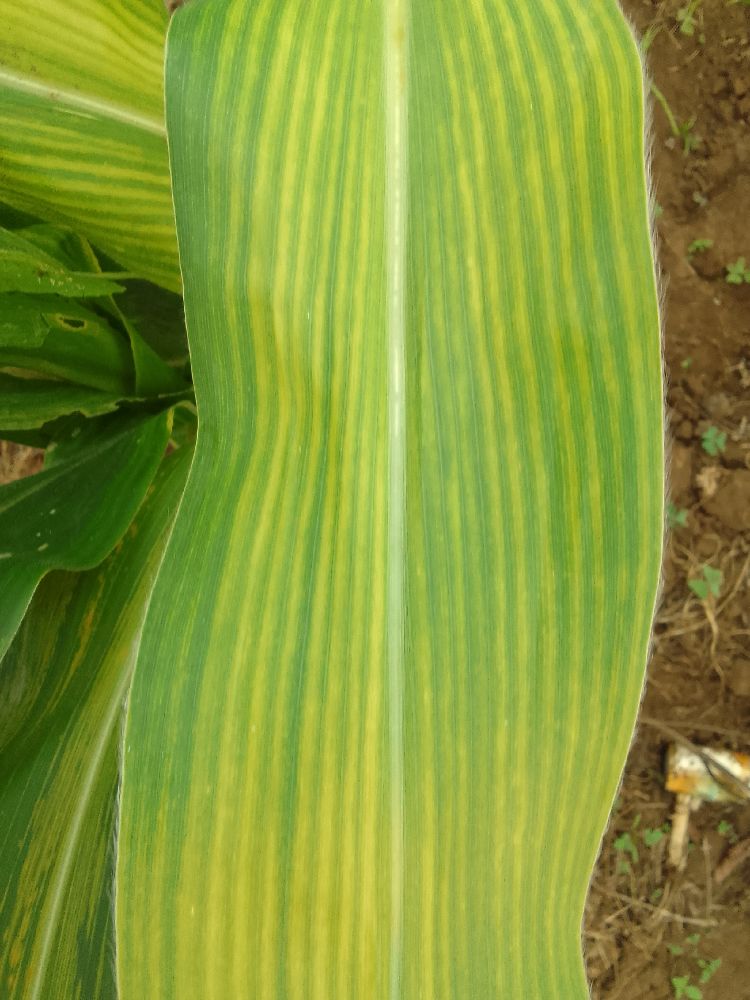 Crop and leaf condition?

maize, maize lethal necrosis
